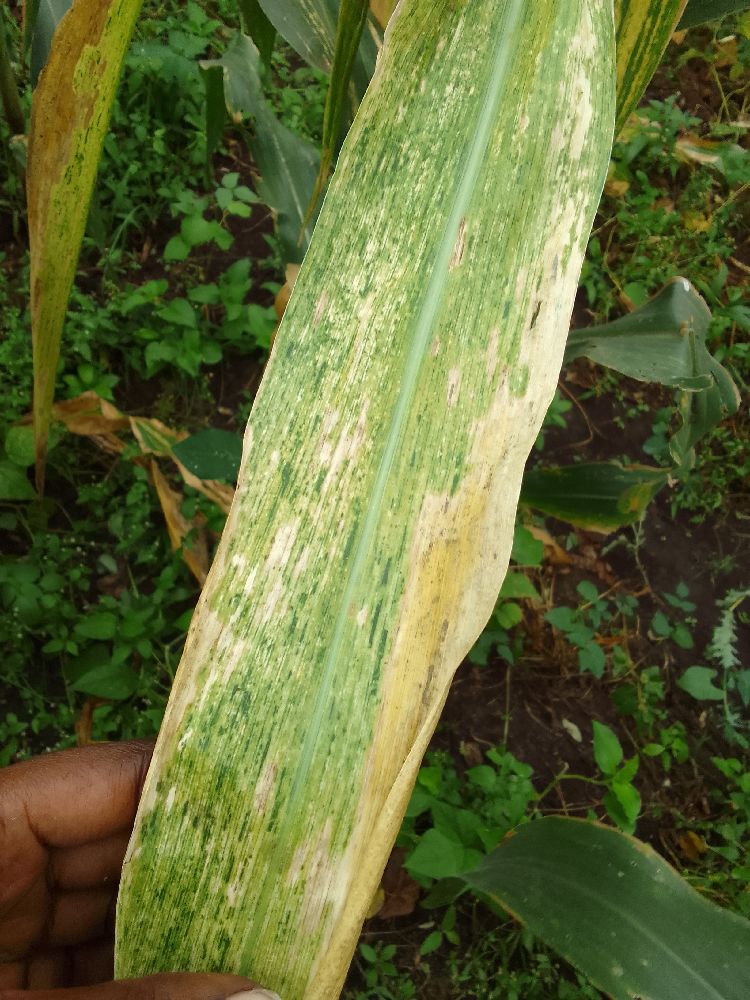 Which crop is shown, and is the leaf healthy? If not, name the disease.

maize, maize lethal necrosis
